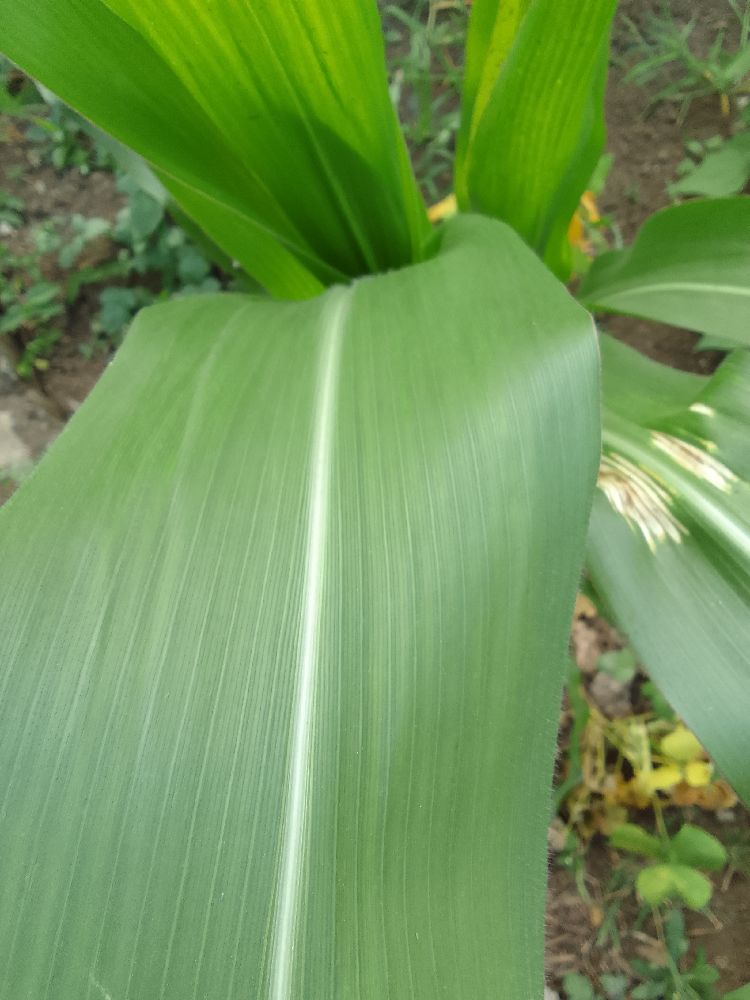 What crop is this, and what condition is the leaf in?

maize, healthy
